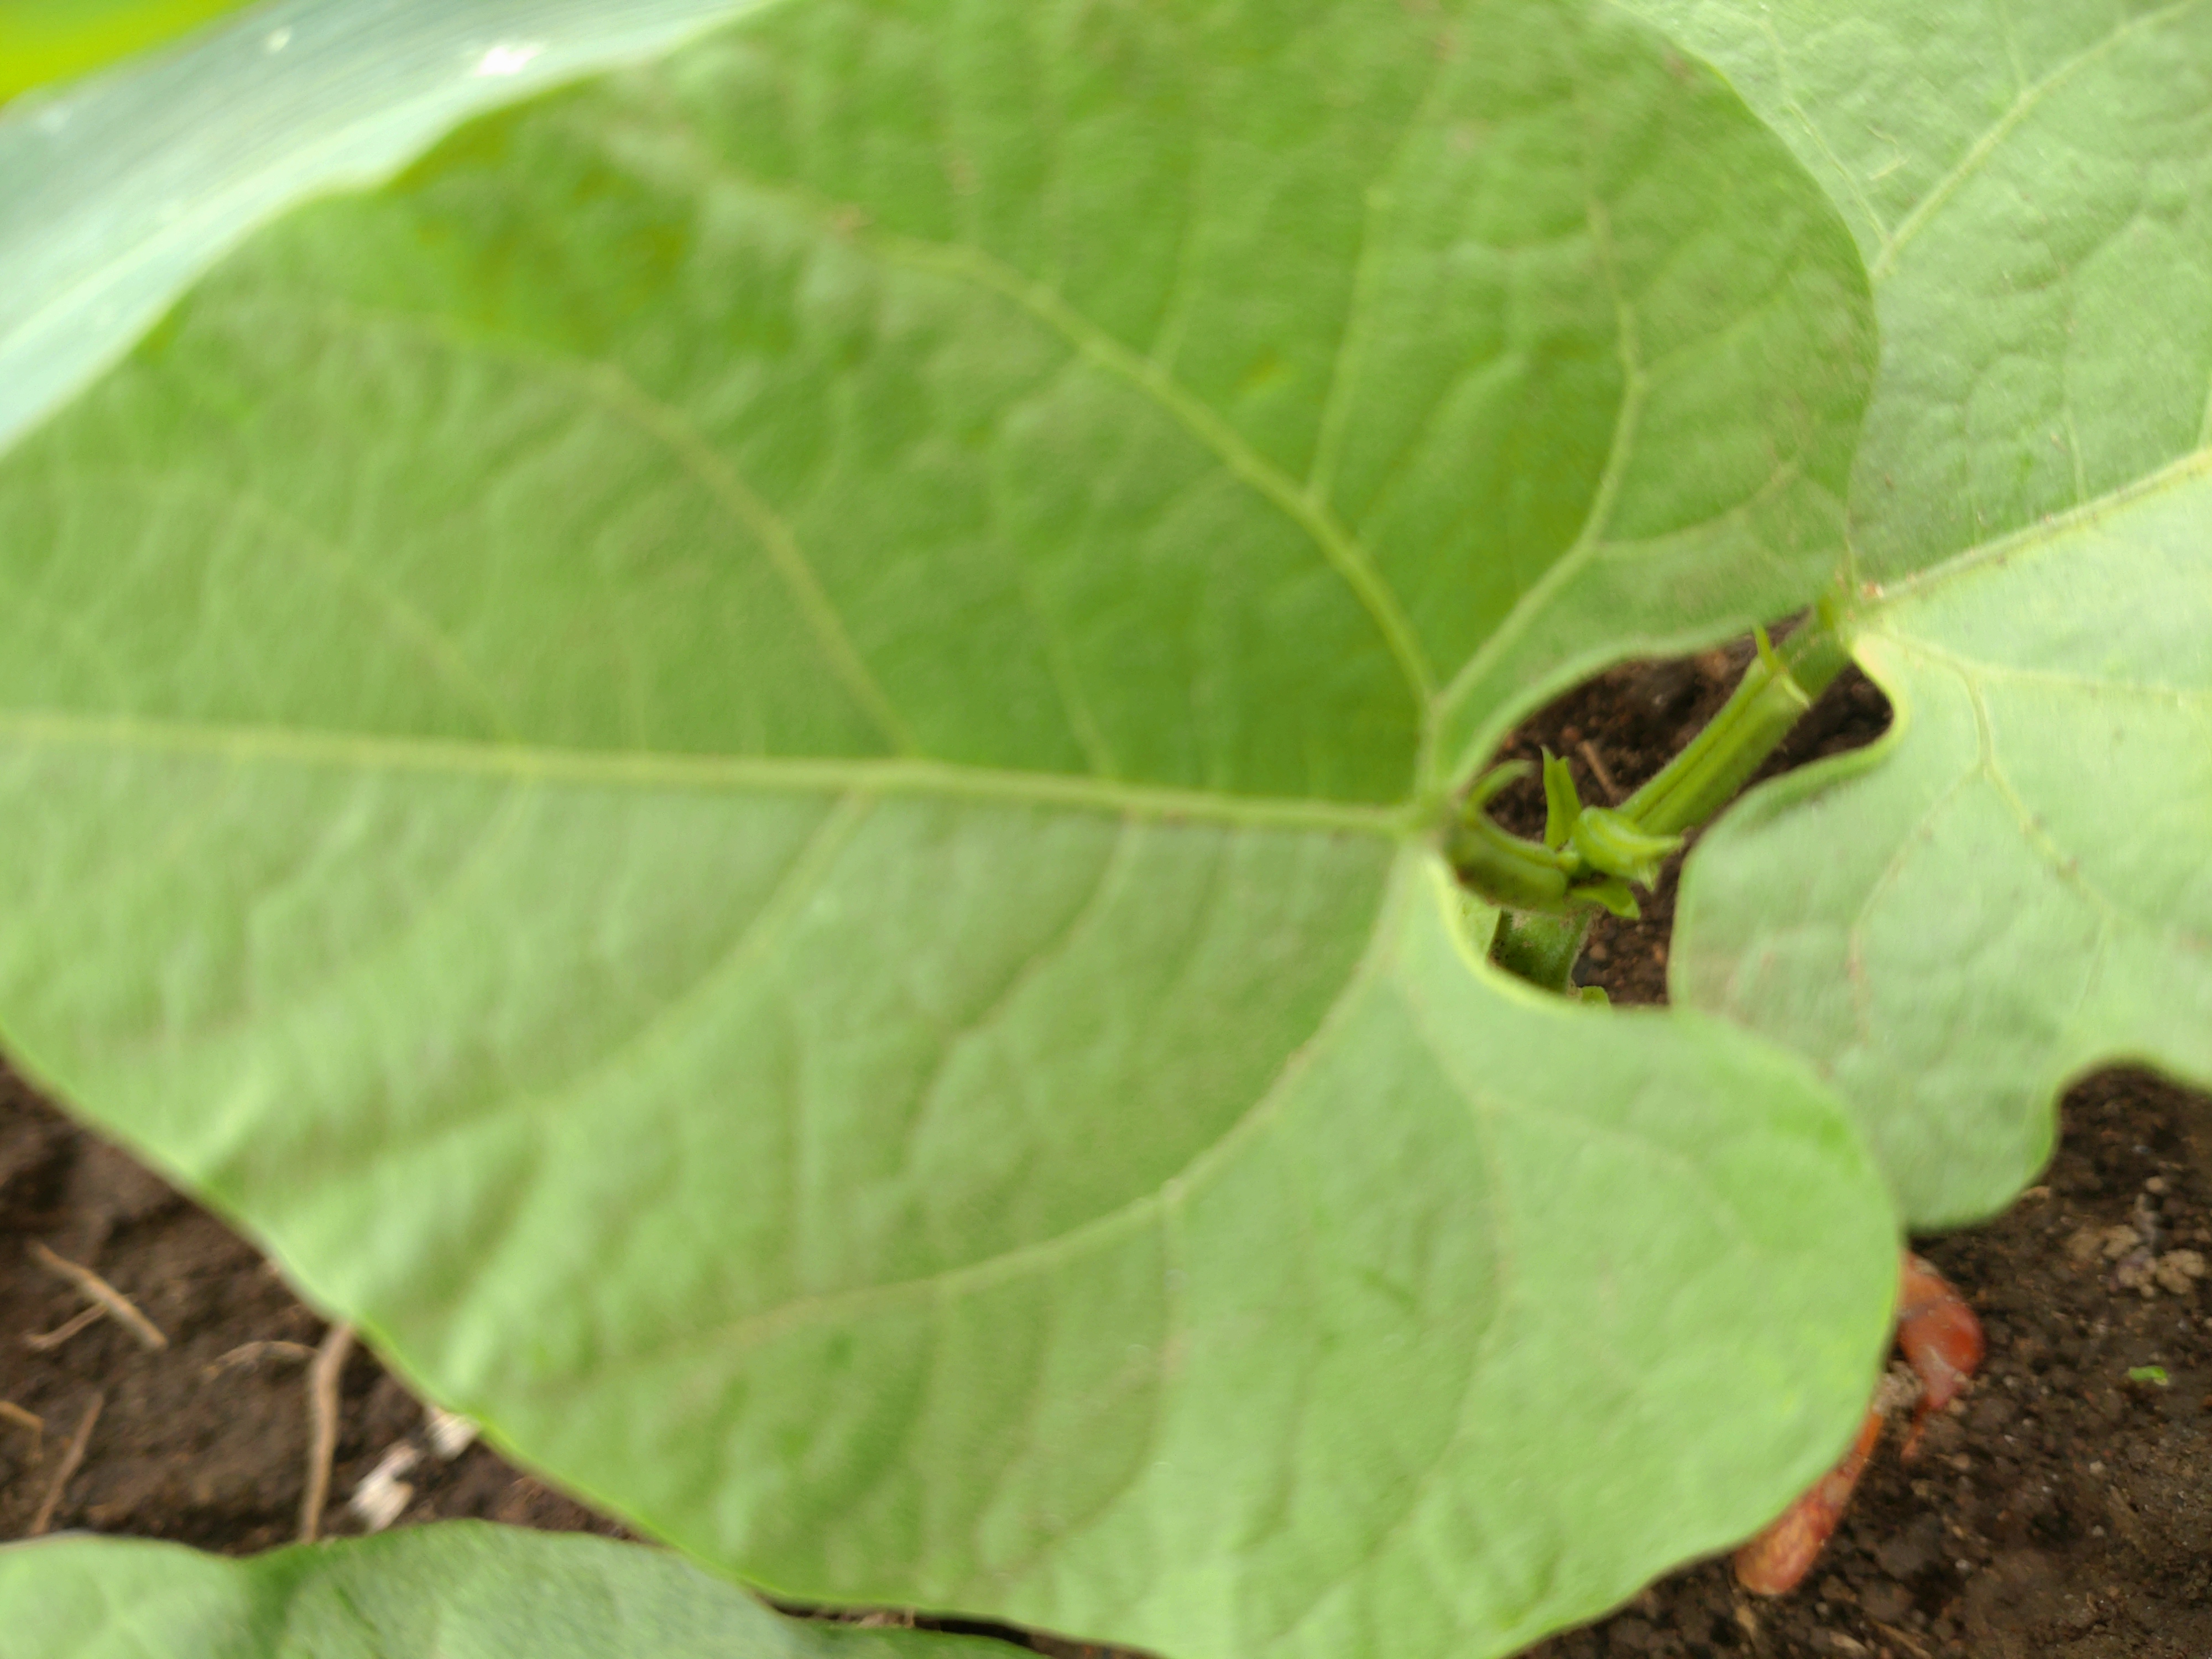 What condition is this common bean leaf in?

healthy
